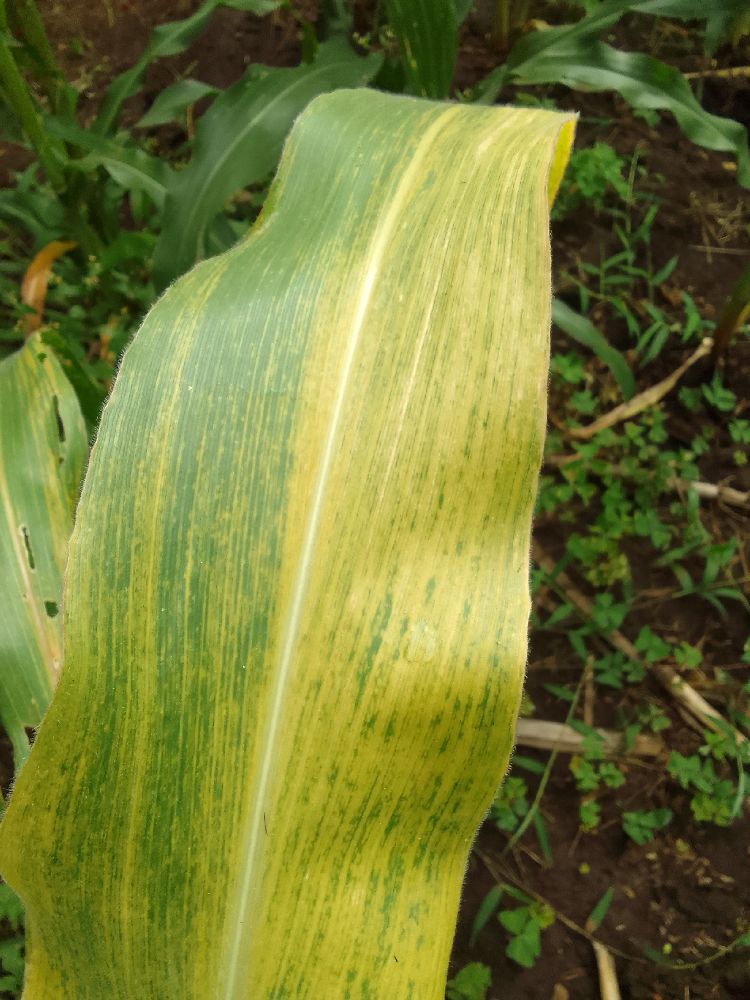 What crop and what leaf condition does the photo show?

maize, maize lethal necrosis
